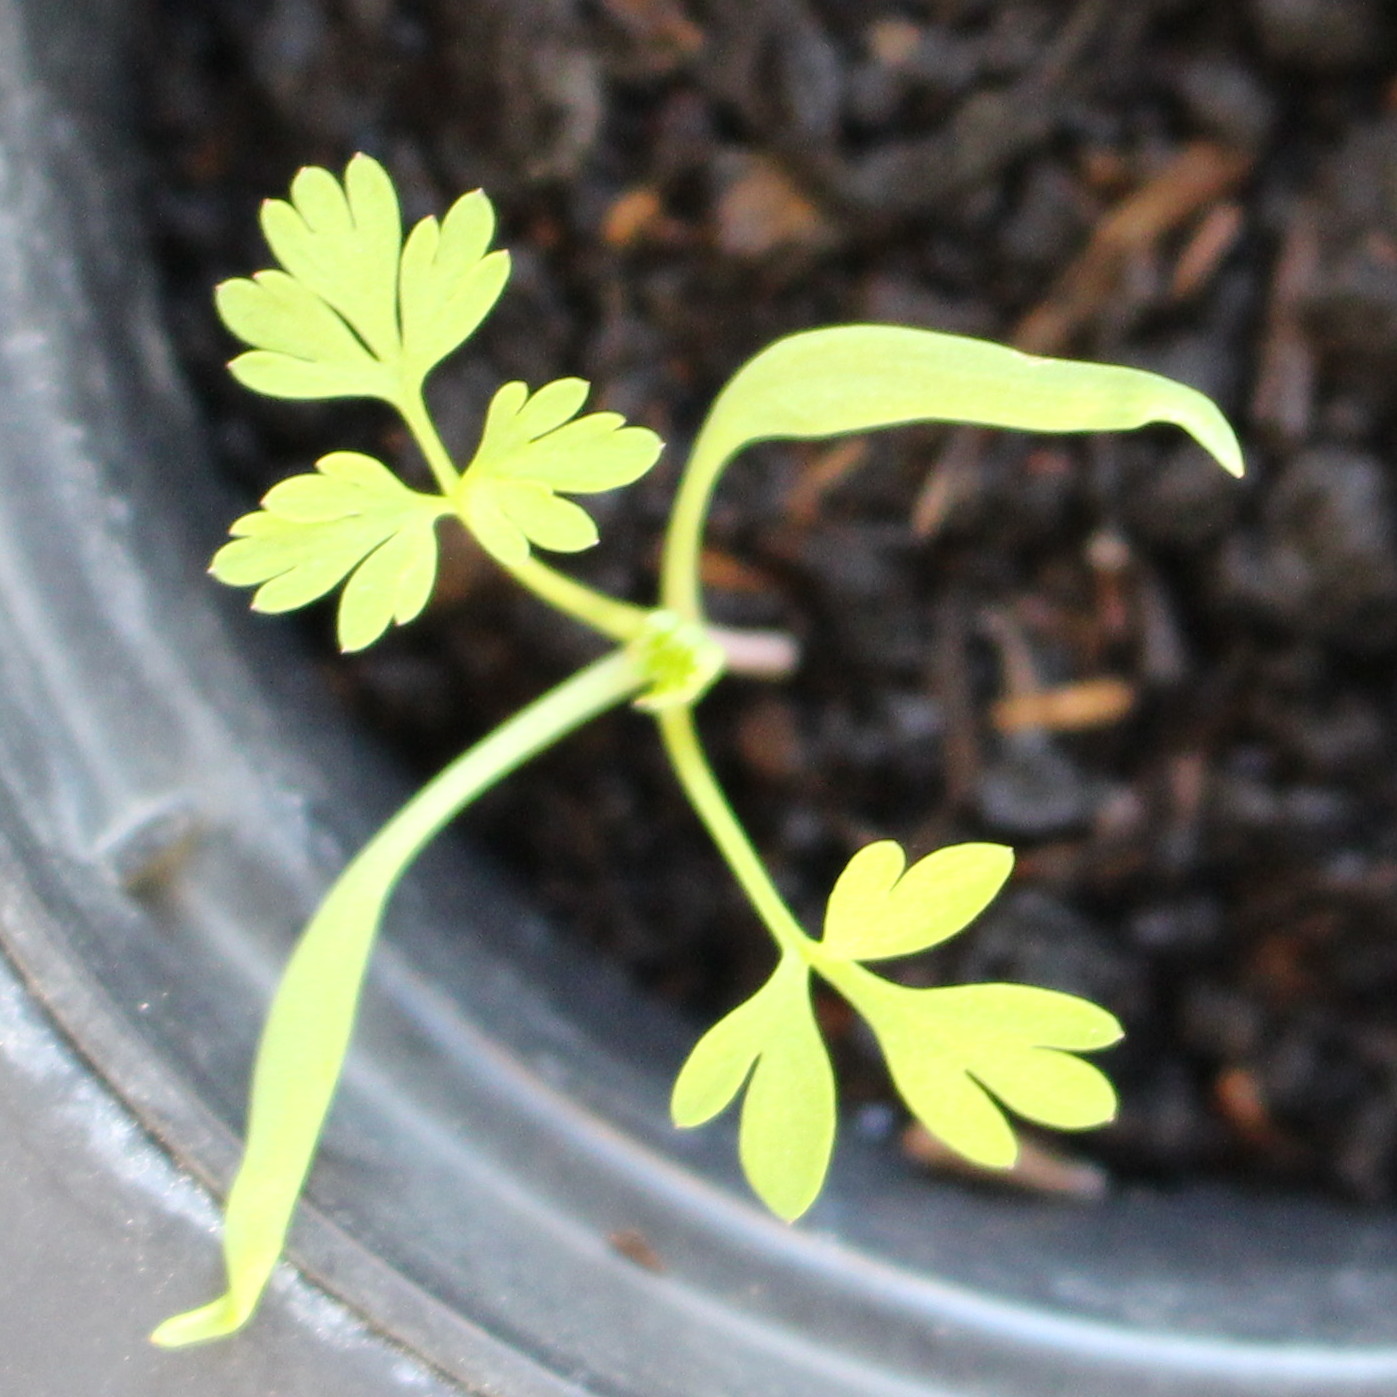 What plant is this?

Fumaria officinalis
